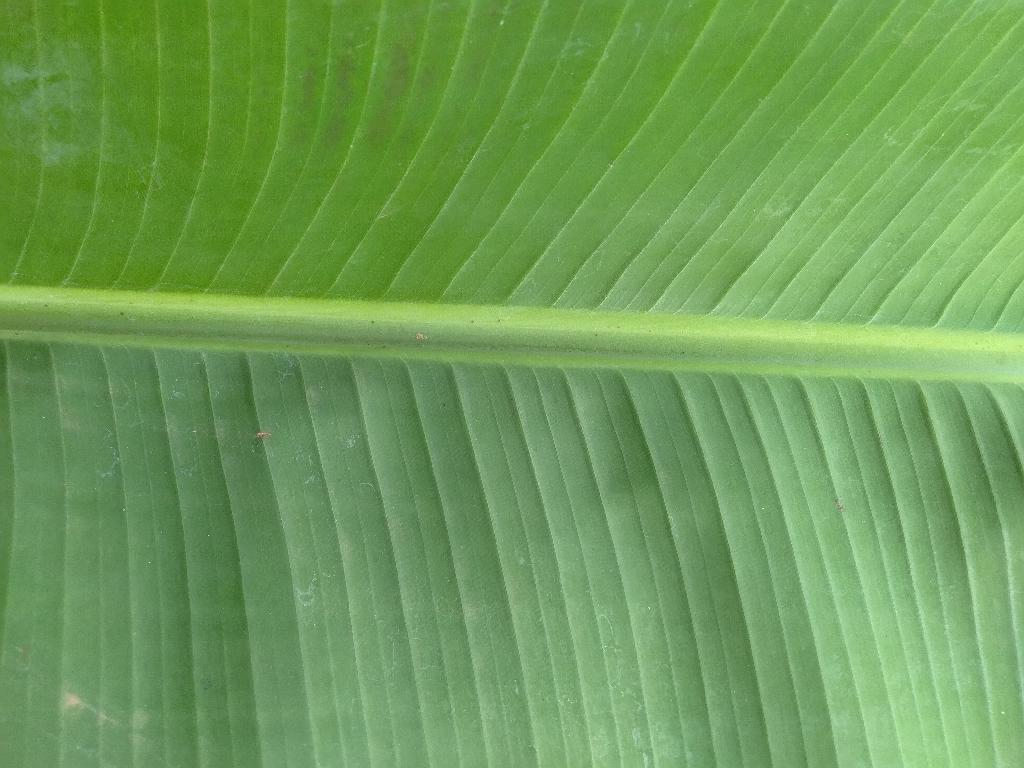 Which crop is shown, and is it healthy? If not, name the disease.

banana, healthy
